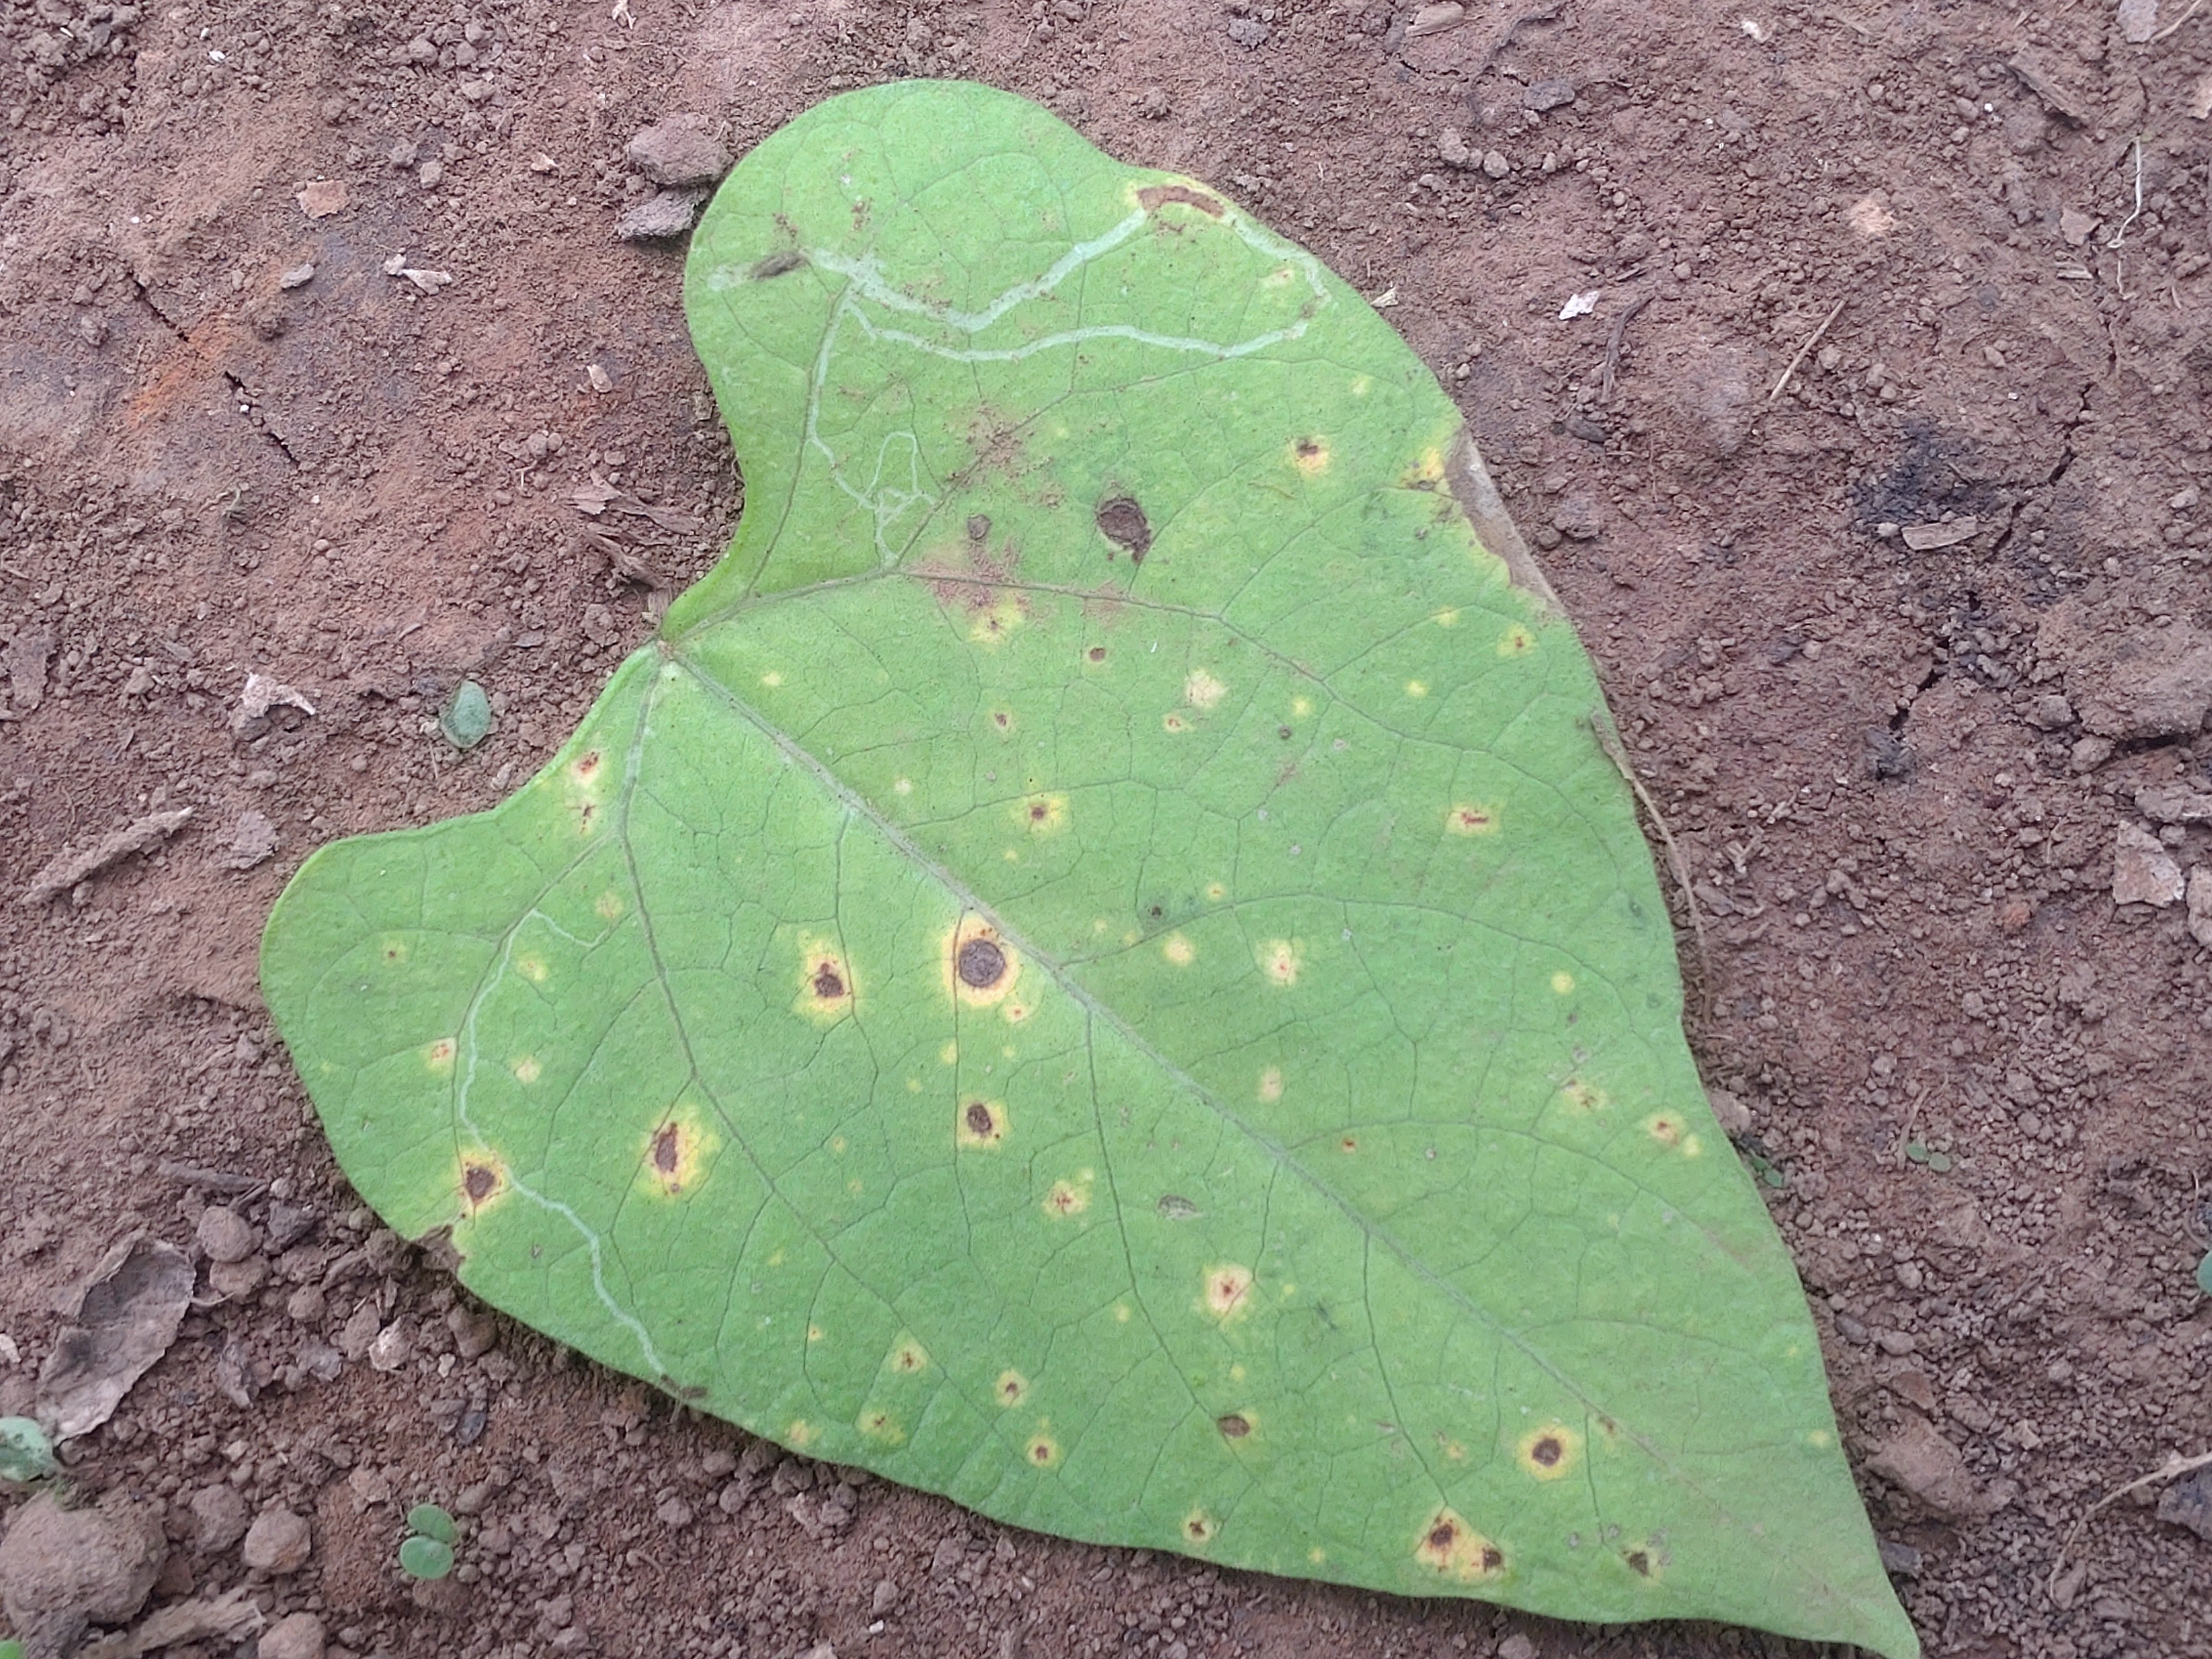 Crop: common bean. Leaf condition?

rust
